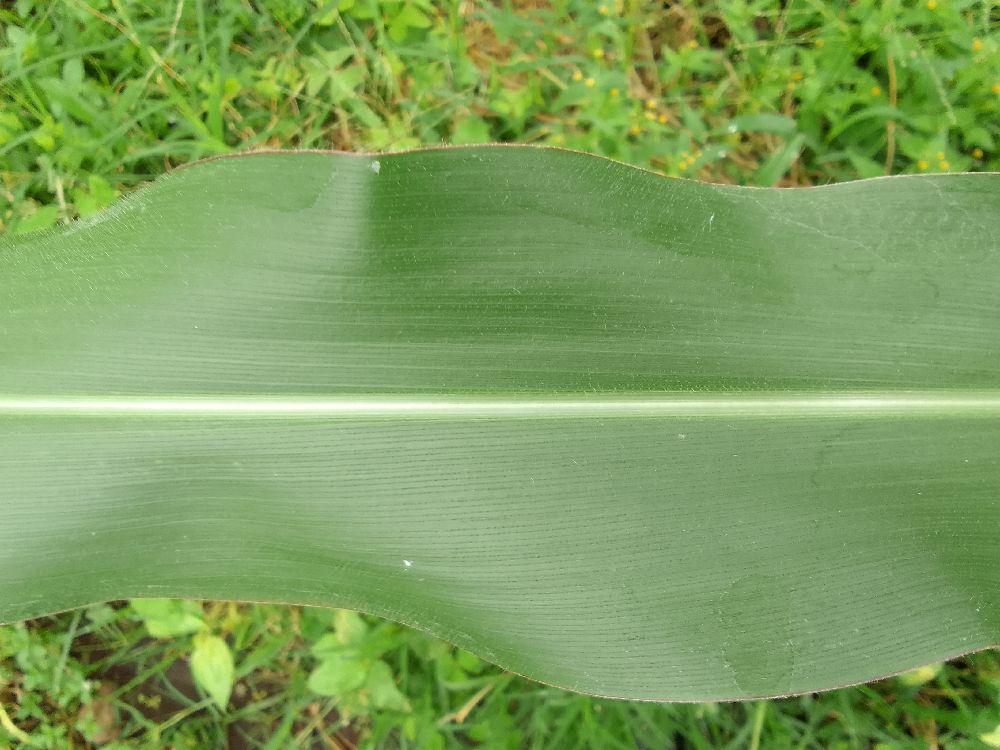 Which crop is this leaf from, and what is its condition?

maize, healthy
